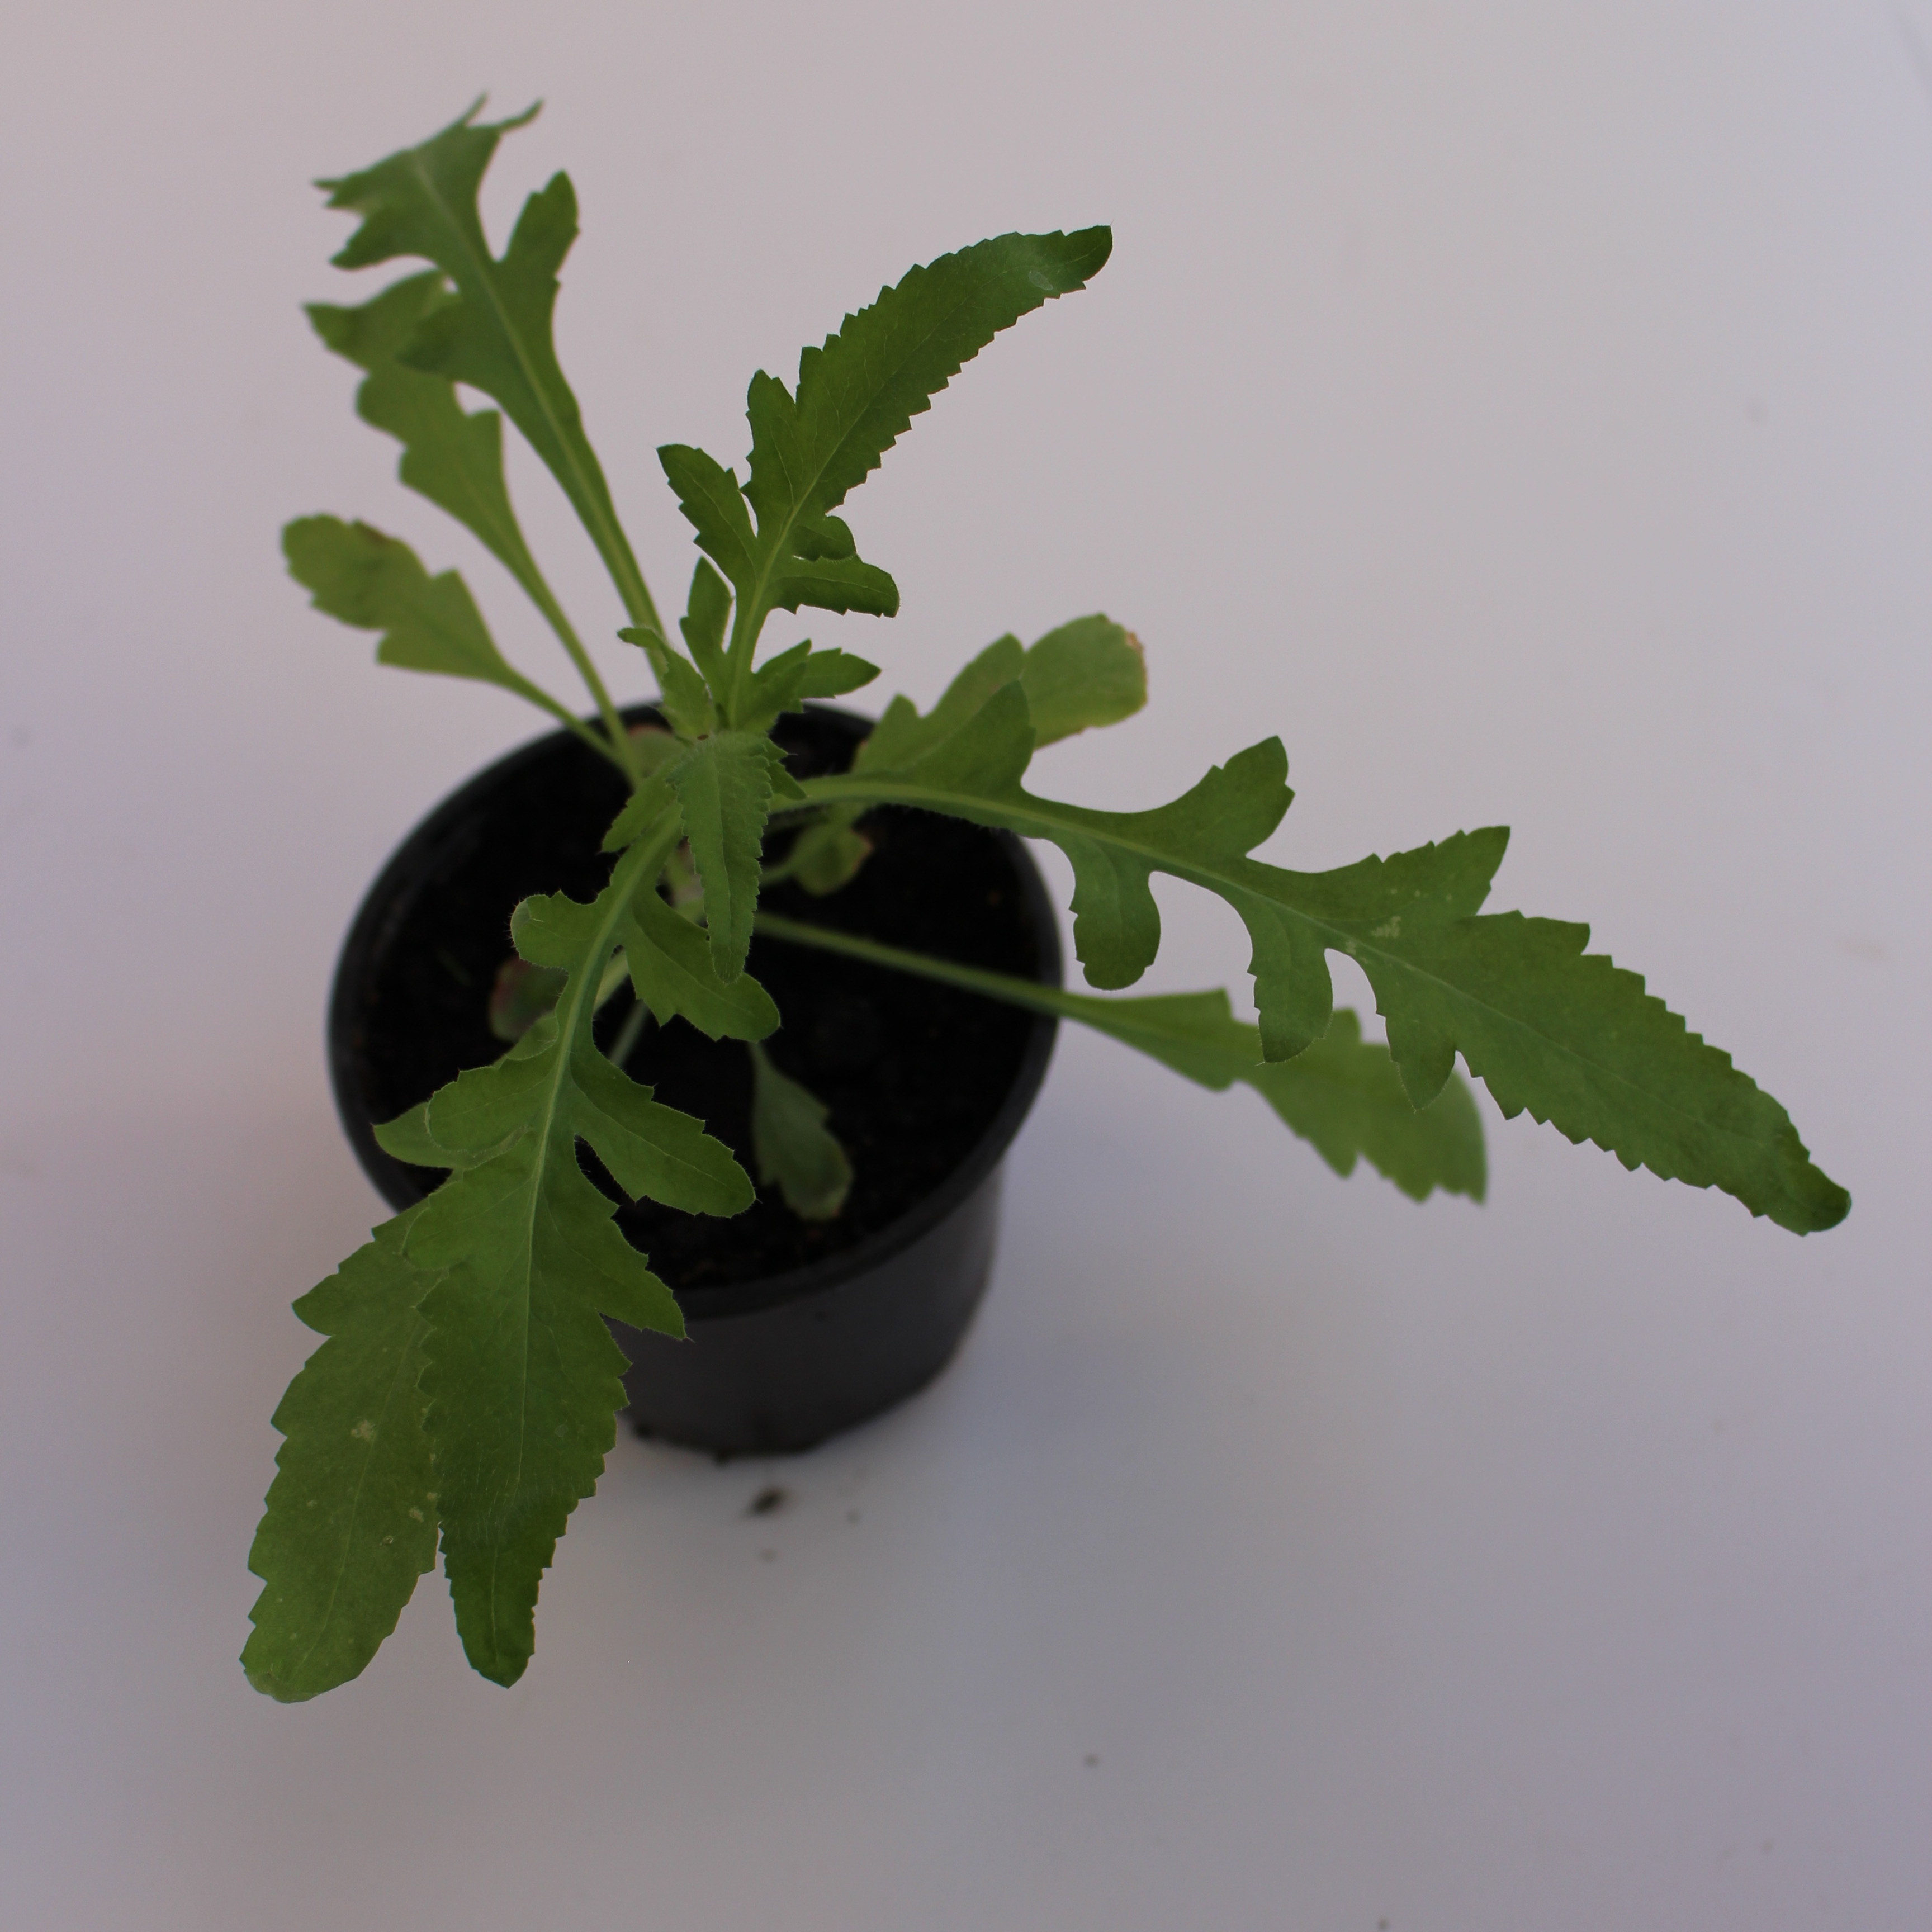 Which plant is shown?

Papaver rhoeas
